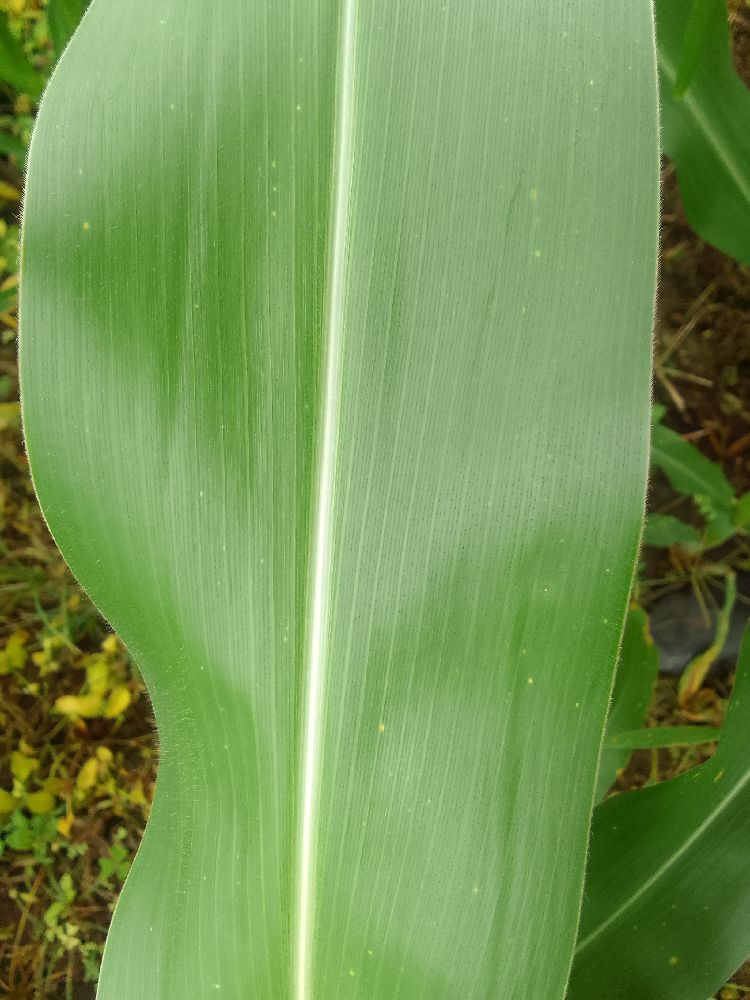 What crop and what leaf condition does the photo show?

maize, healthy
